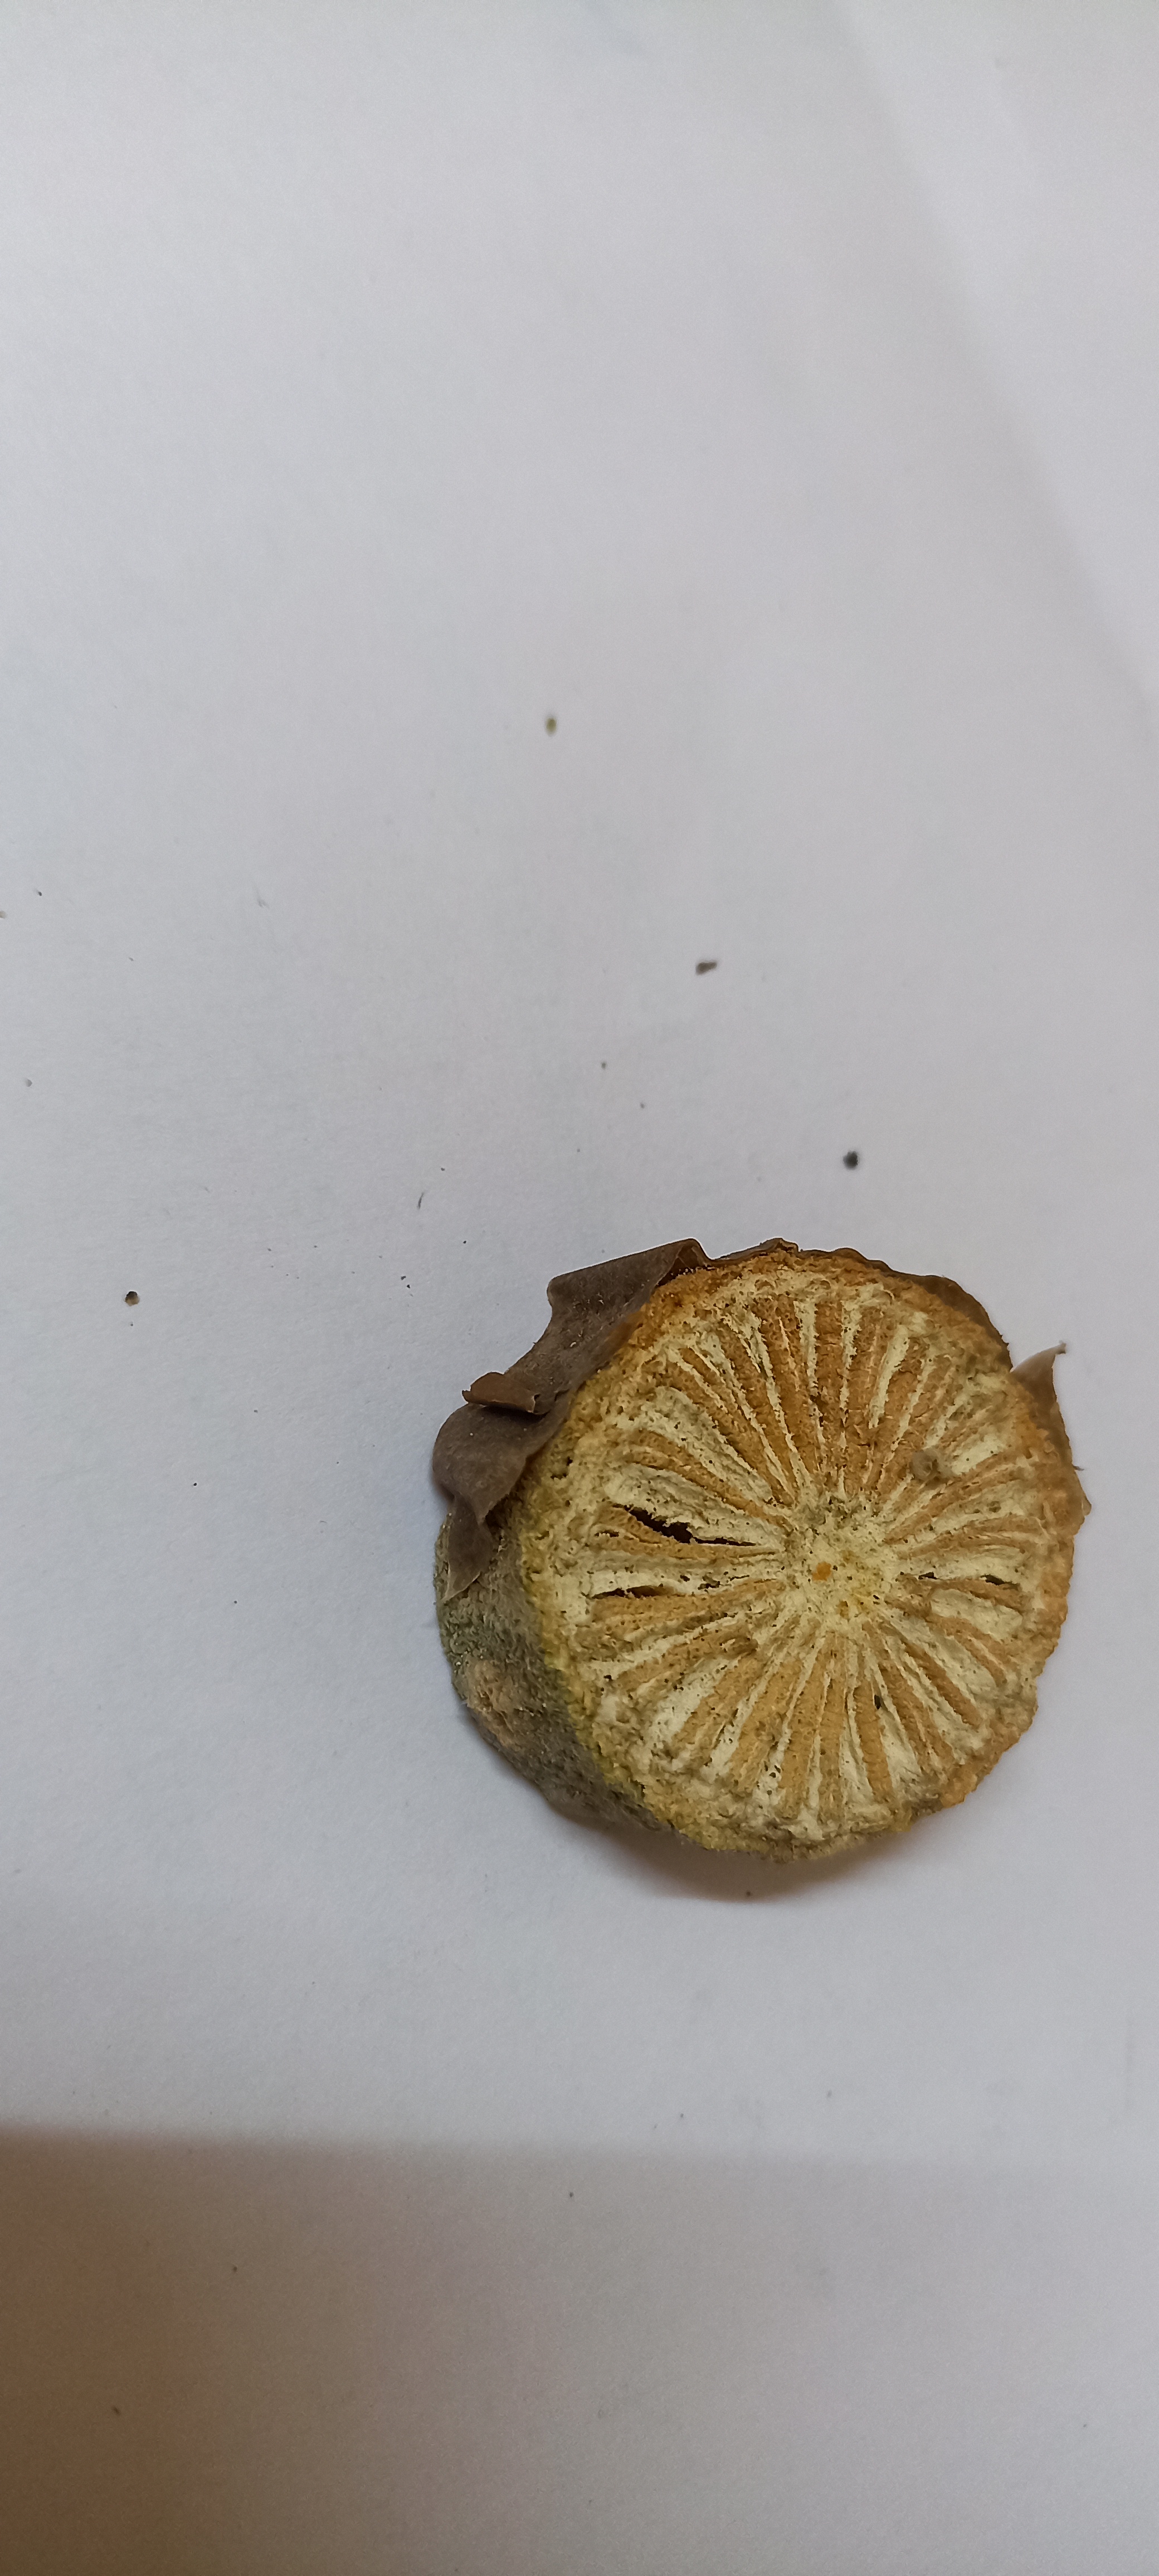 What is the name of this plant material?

gulvel
